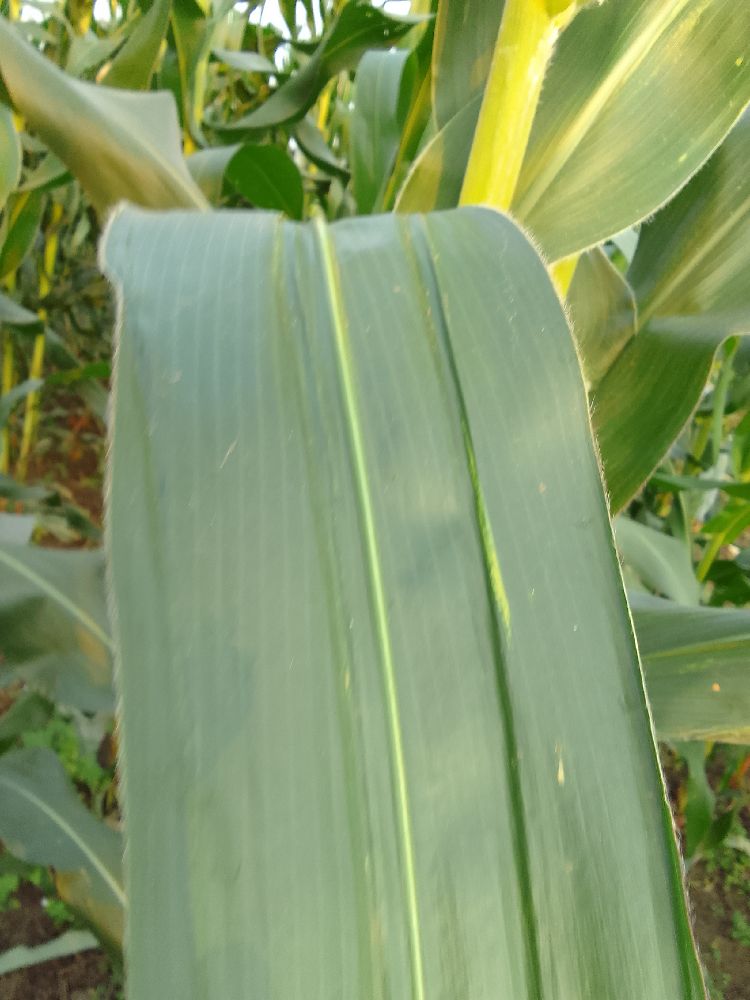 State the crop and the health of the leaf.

maize, healthy
